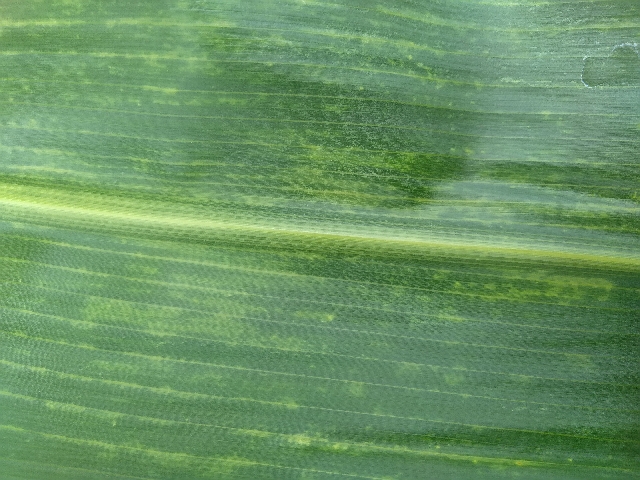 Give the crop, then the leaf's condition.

maize, maize lethal necrosis
